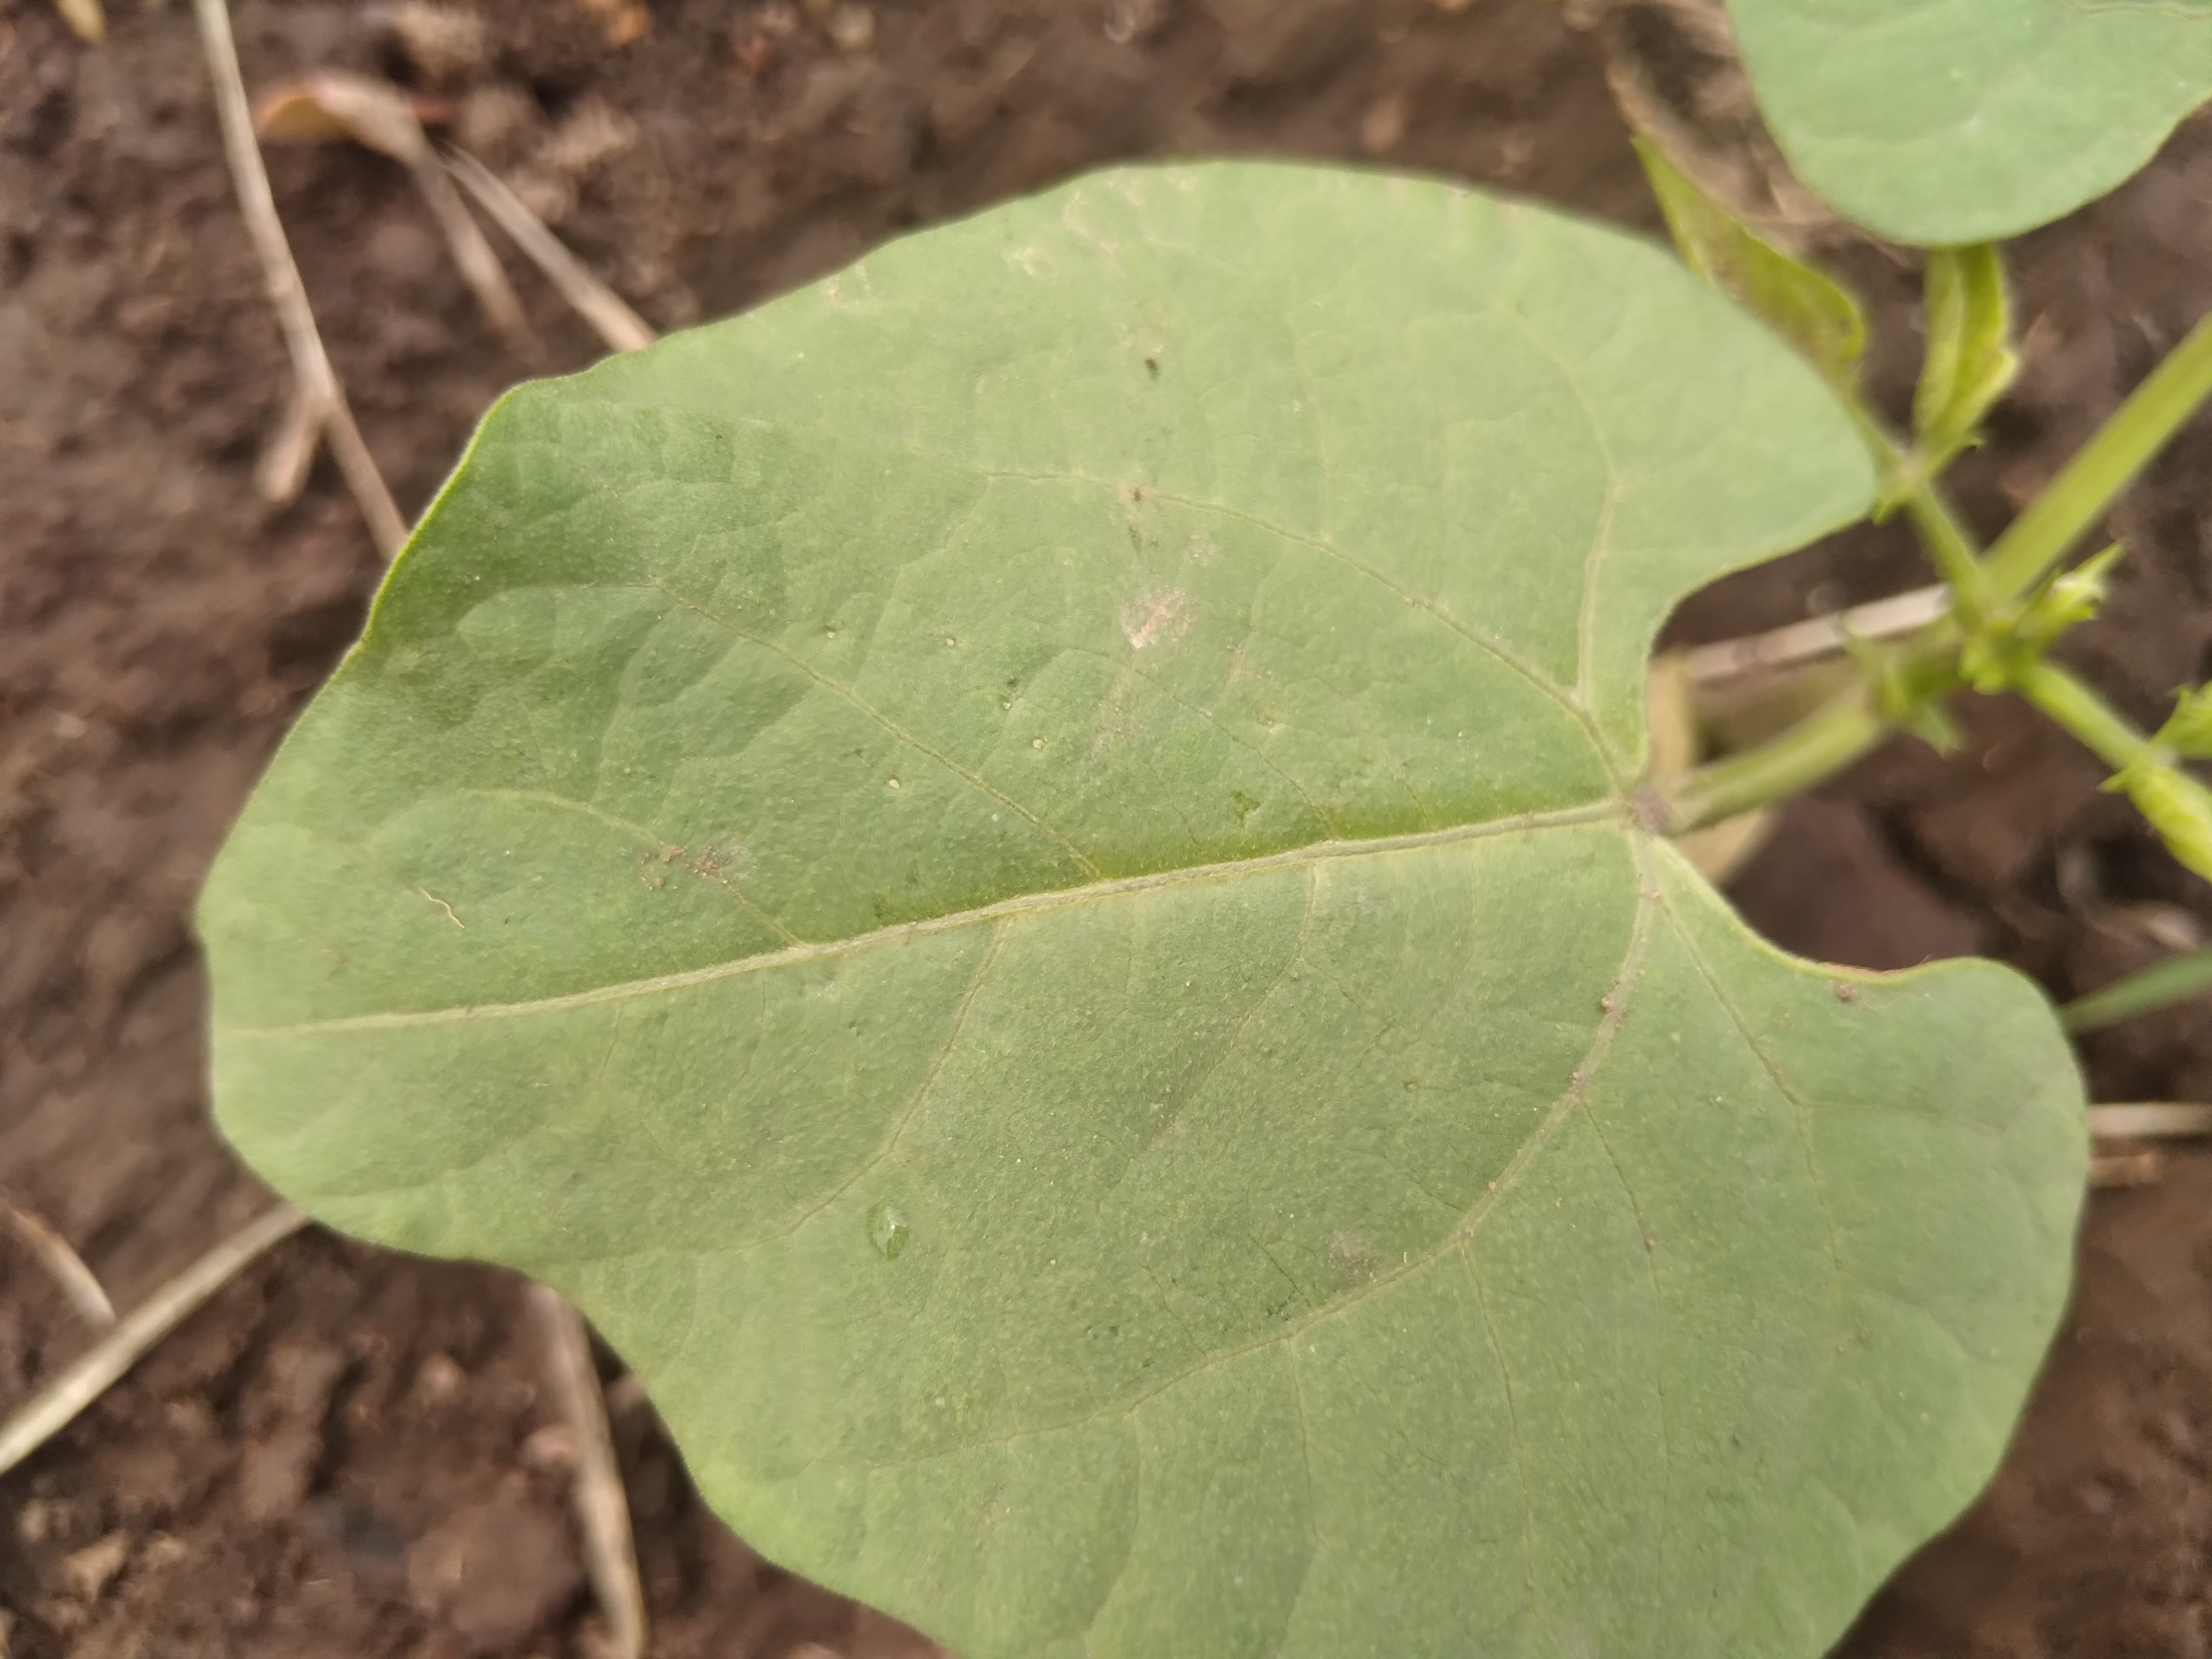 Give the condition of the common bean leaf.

healthy
